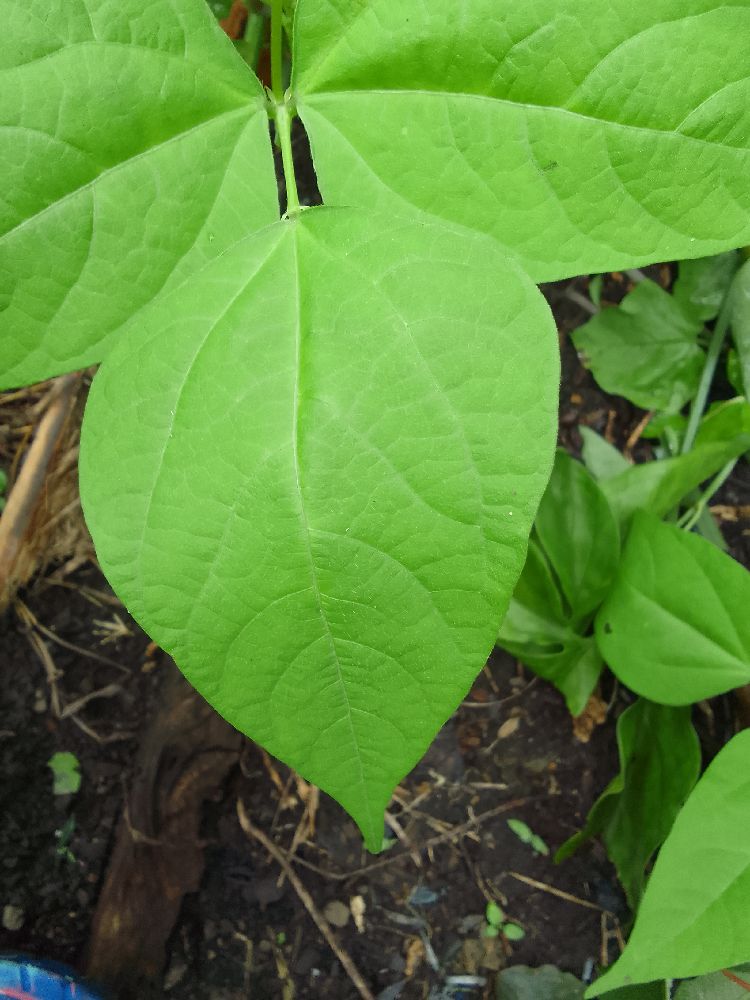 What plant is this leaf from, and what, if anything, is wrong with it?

common bean, healthy
